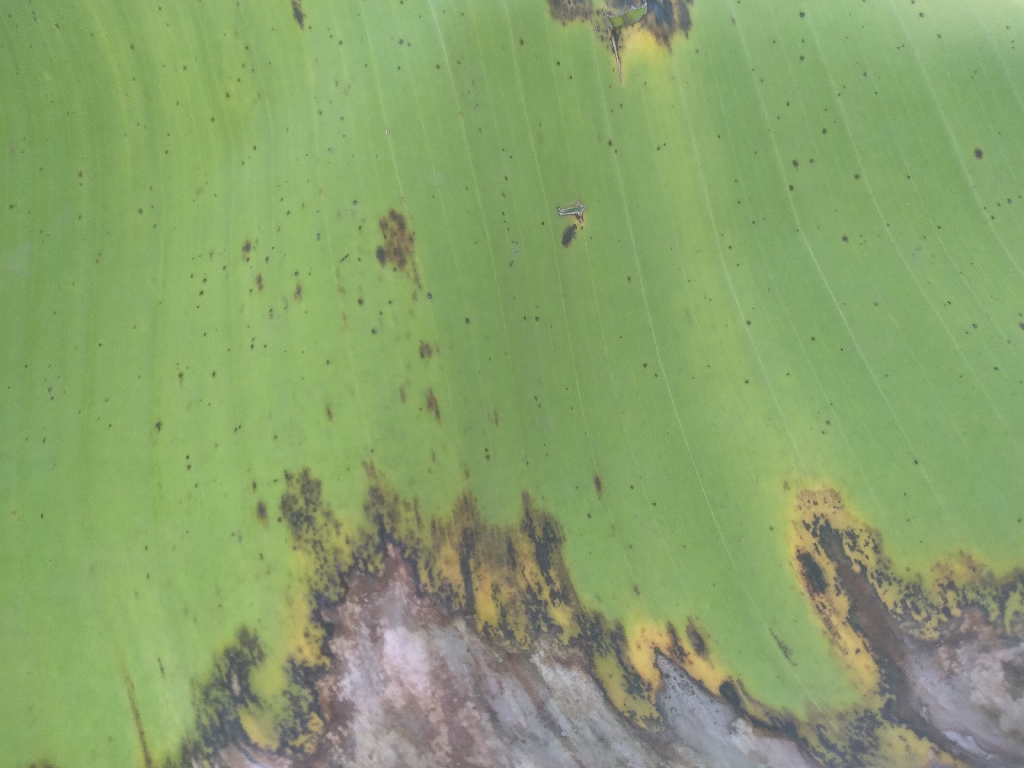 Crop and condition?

banana, black sigatoka
